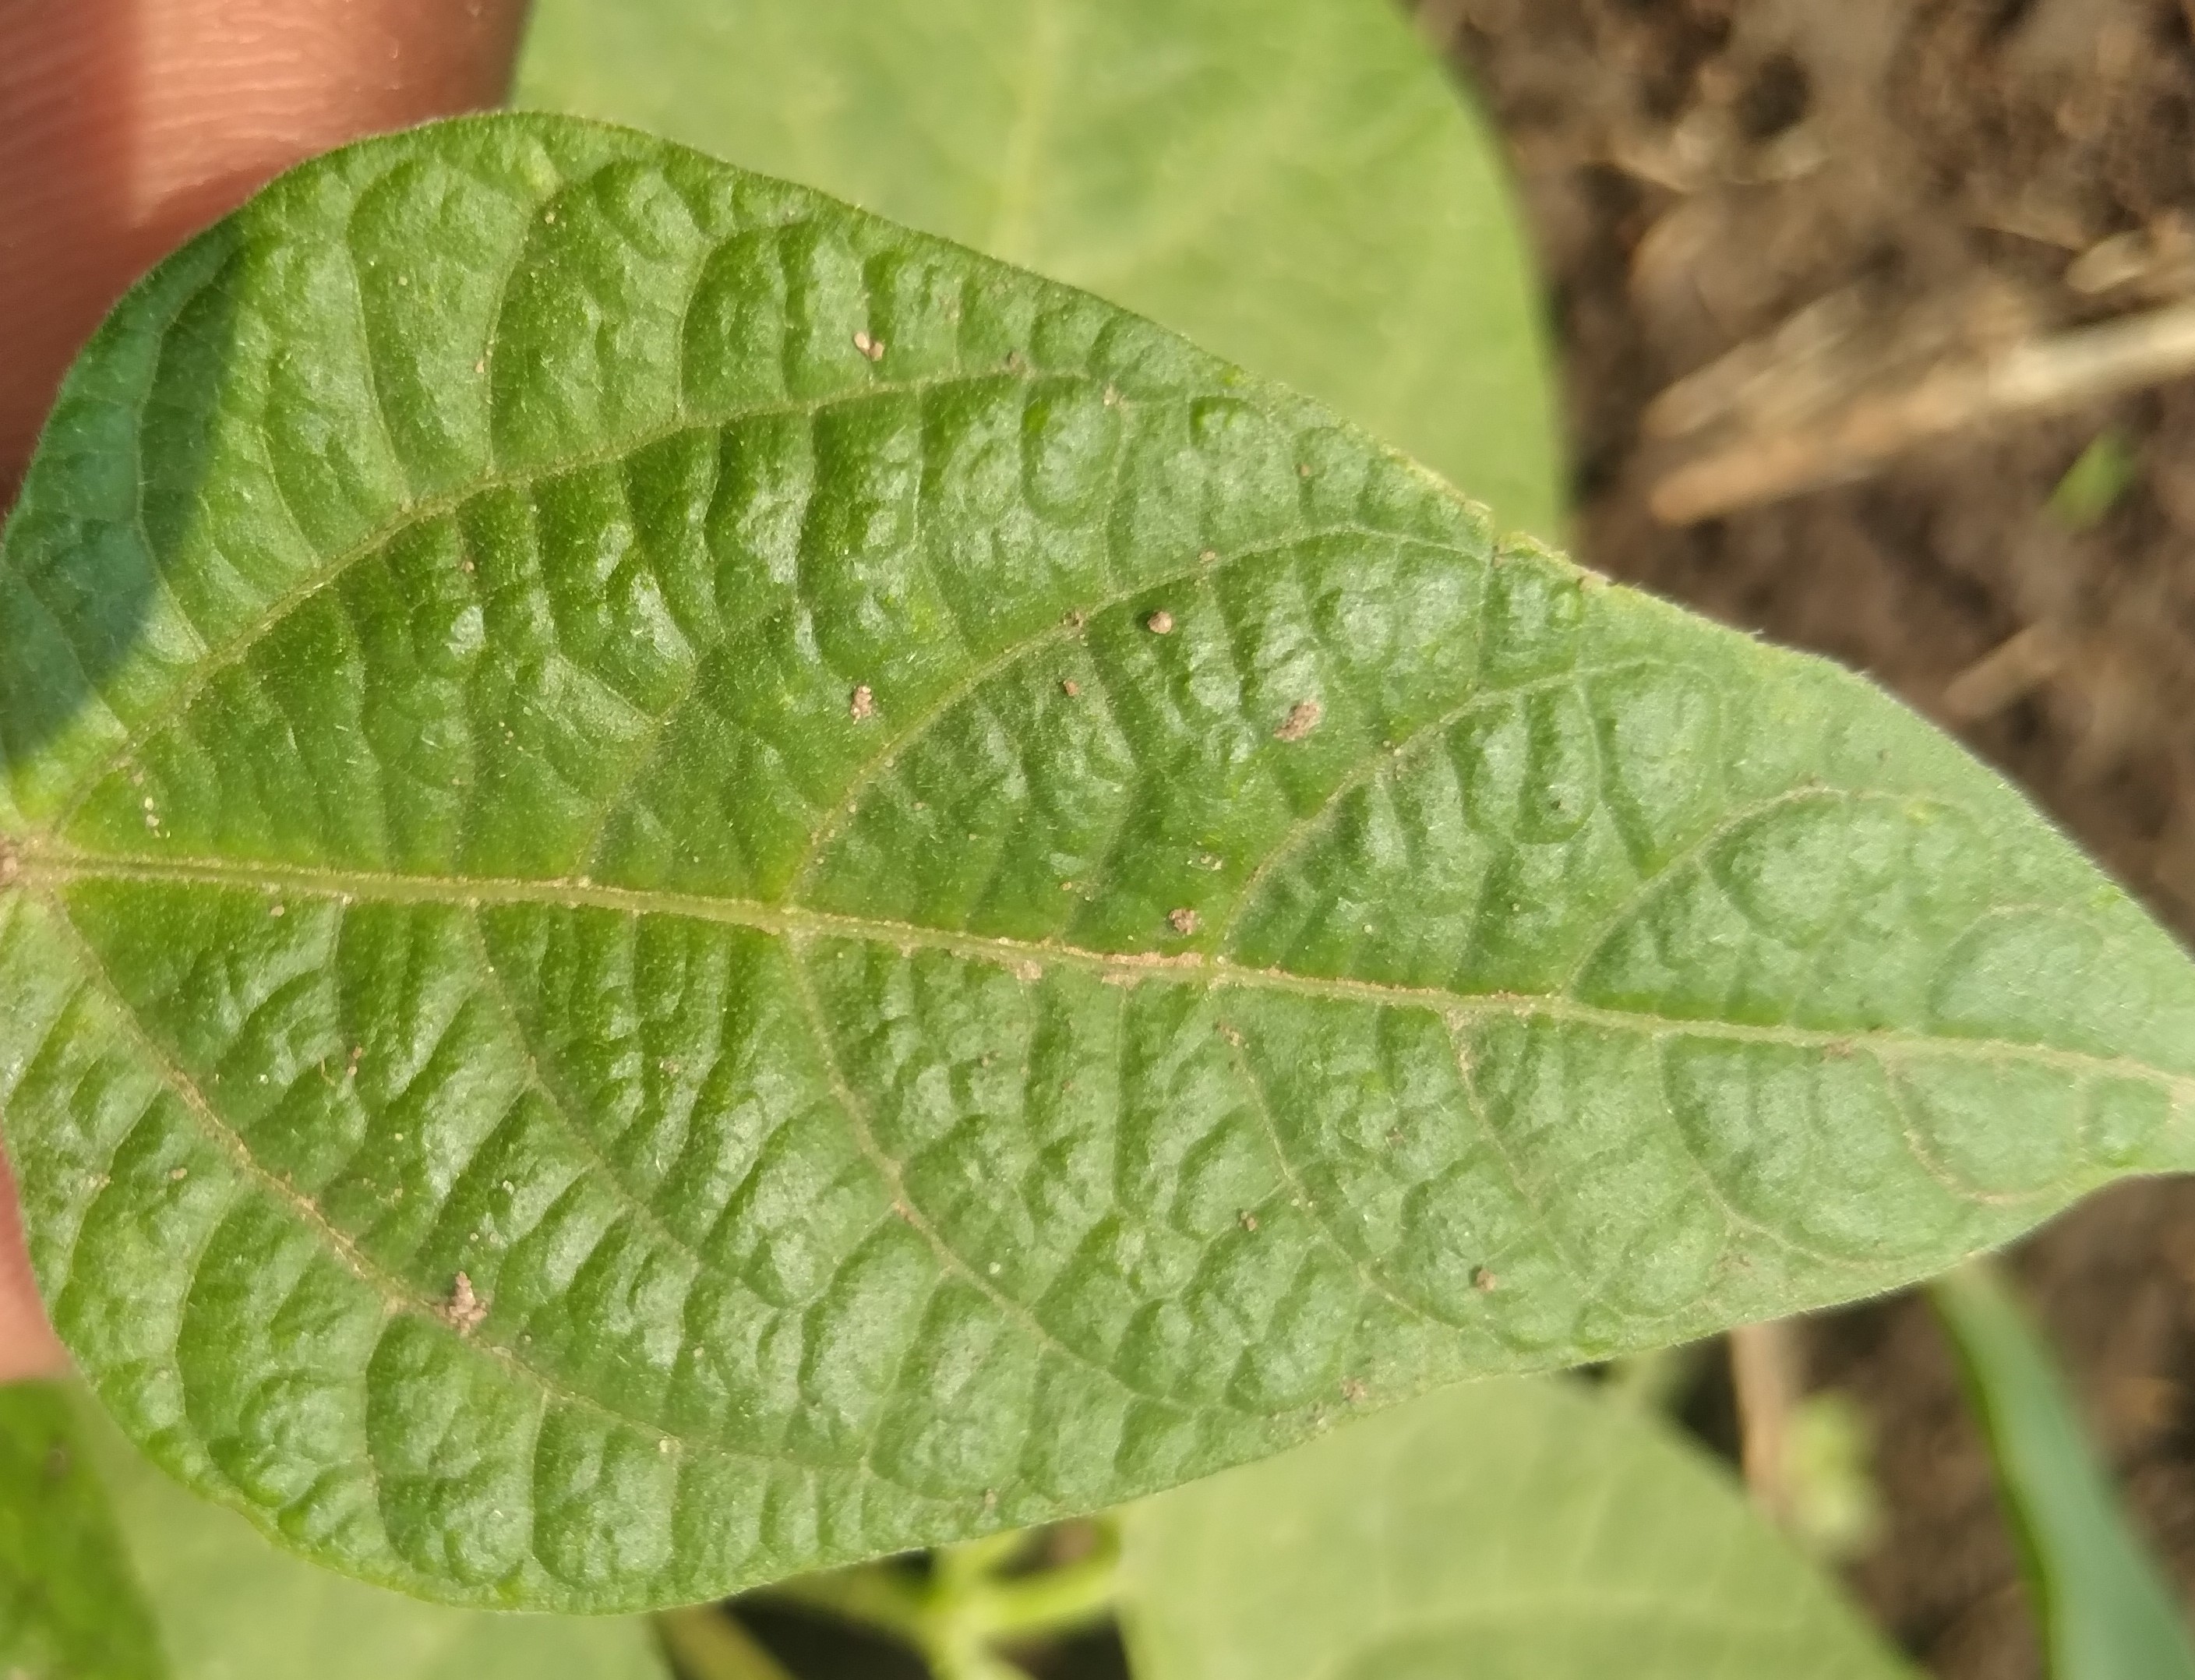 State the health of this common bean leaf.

healthy
